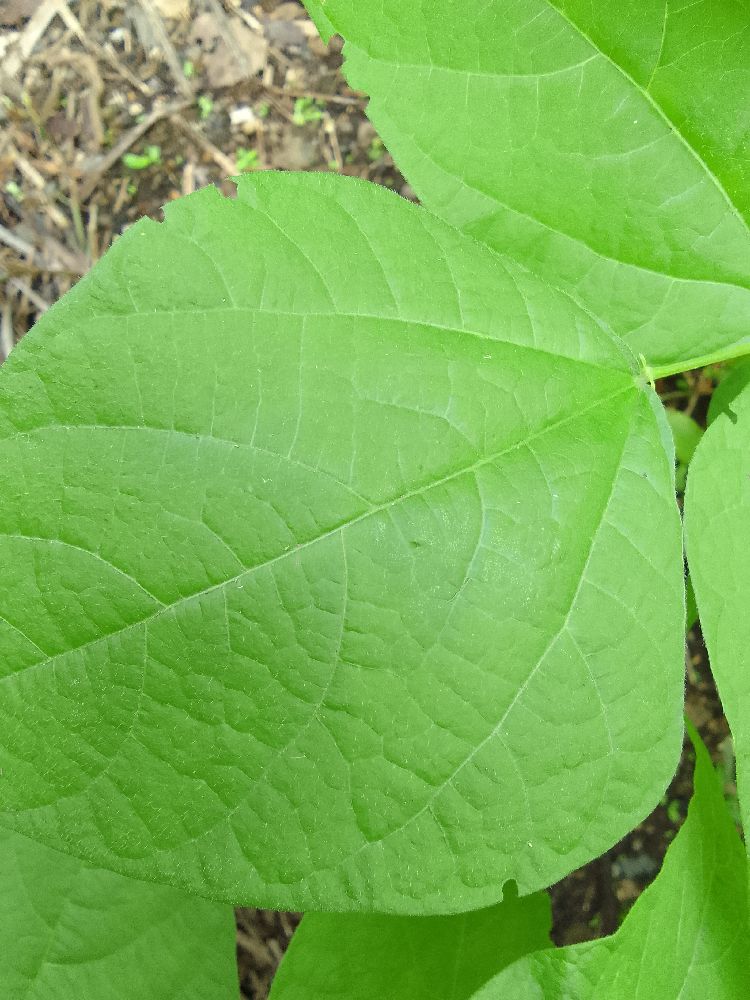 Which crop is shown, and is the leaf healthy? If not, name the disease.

common bean, healthy
